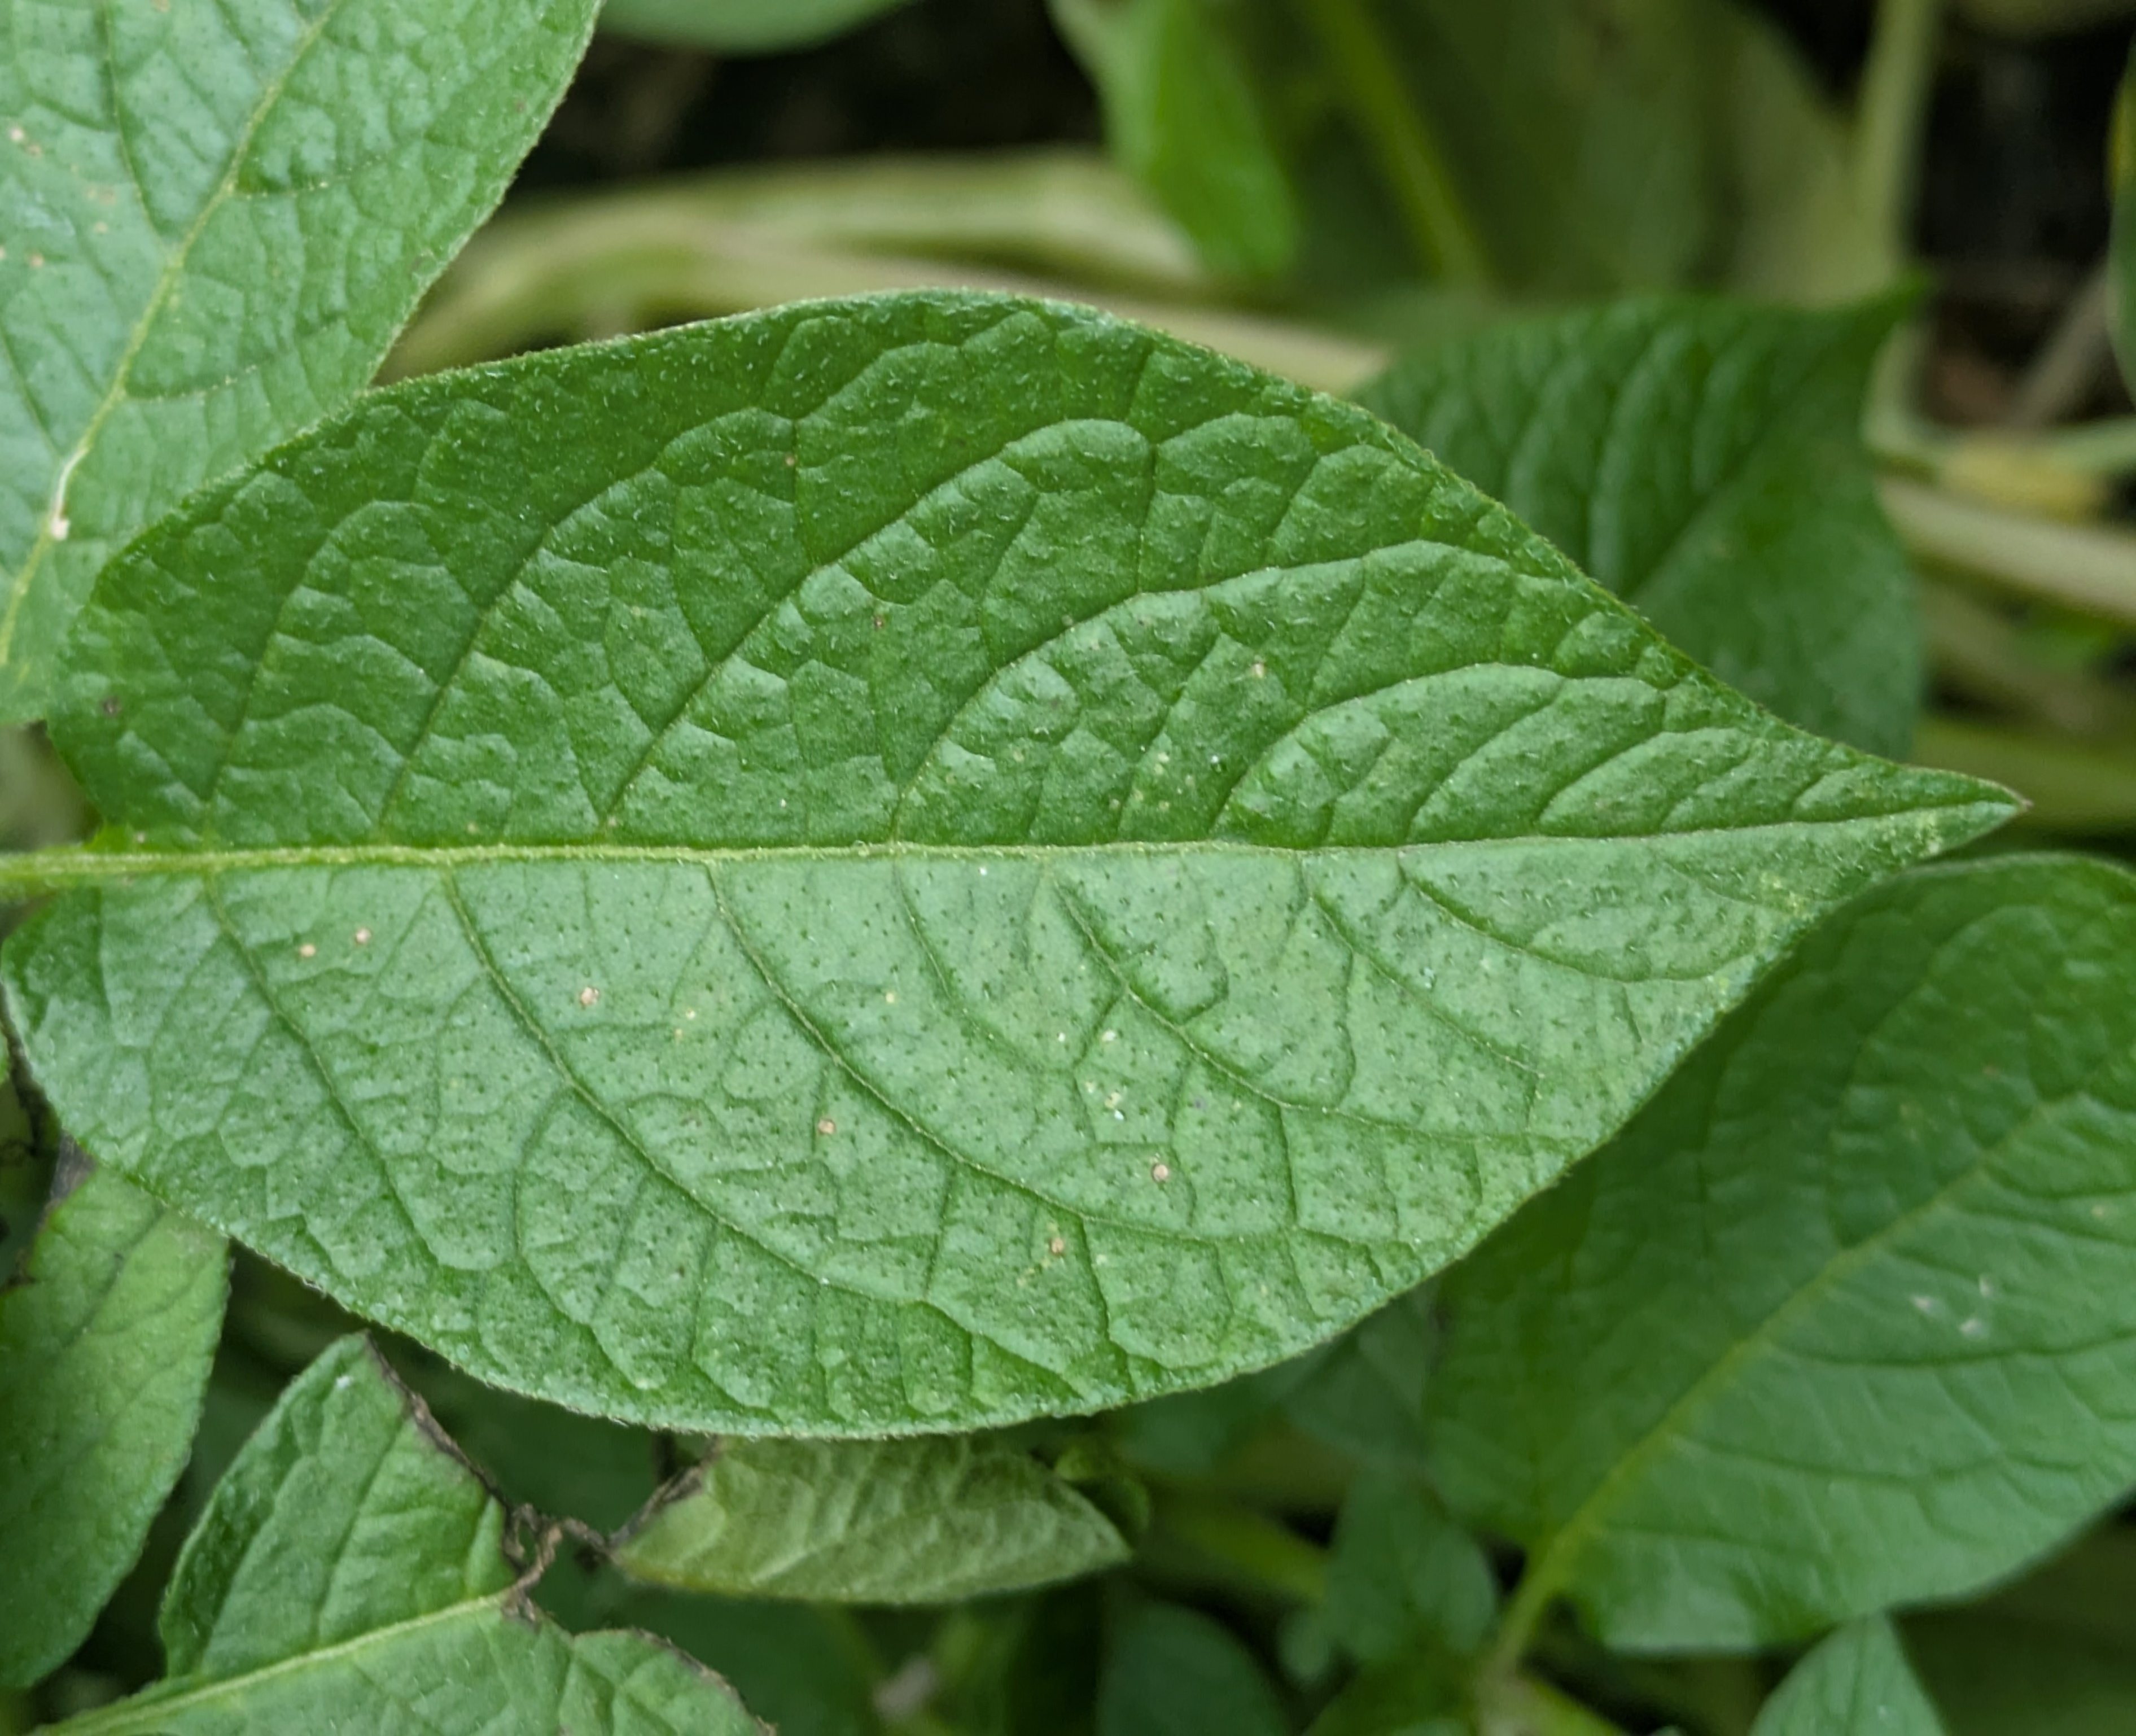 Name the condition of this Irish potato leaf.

healthy
